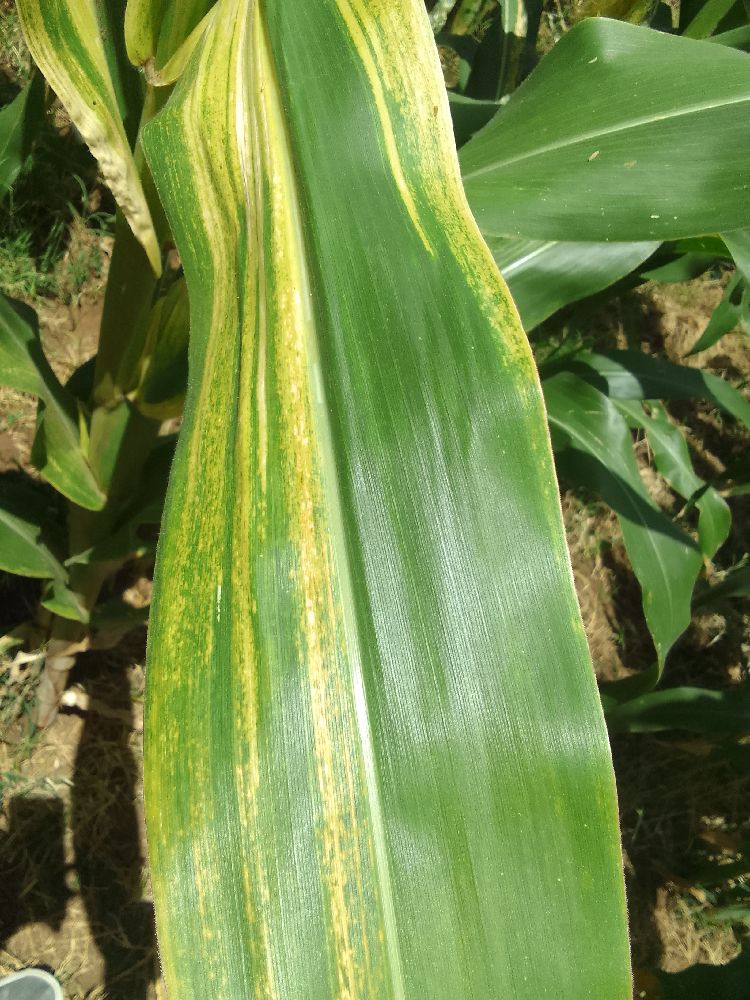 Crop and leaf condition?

maize, maize lethal necrosis
